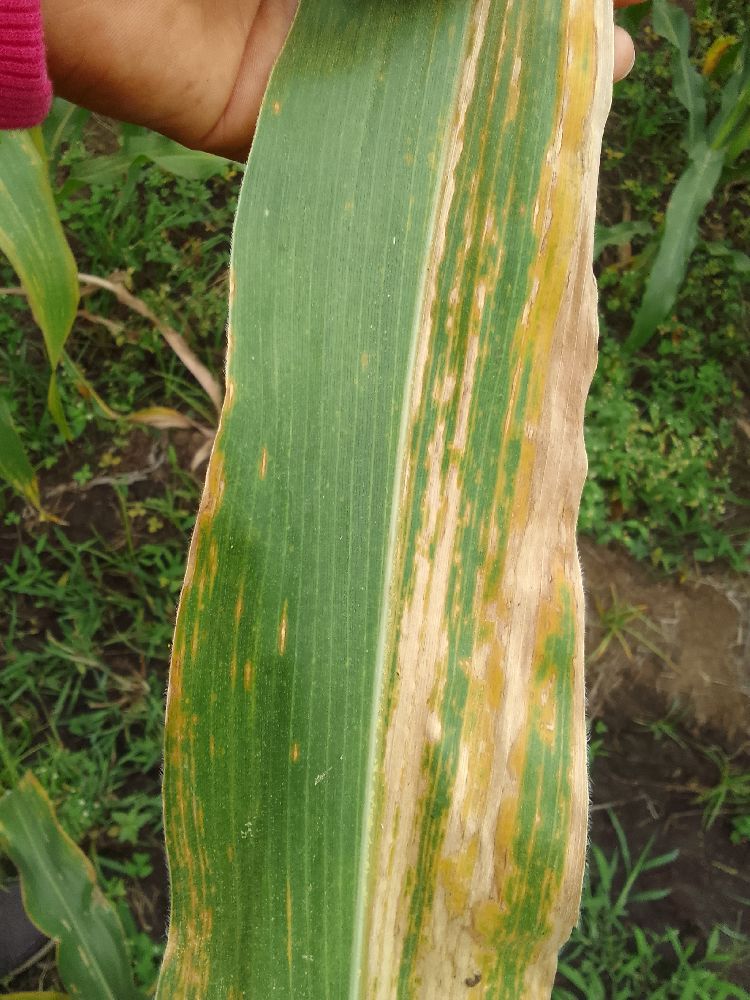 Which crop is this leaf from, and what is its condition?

maize, maize lethal necrosis
